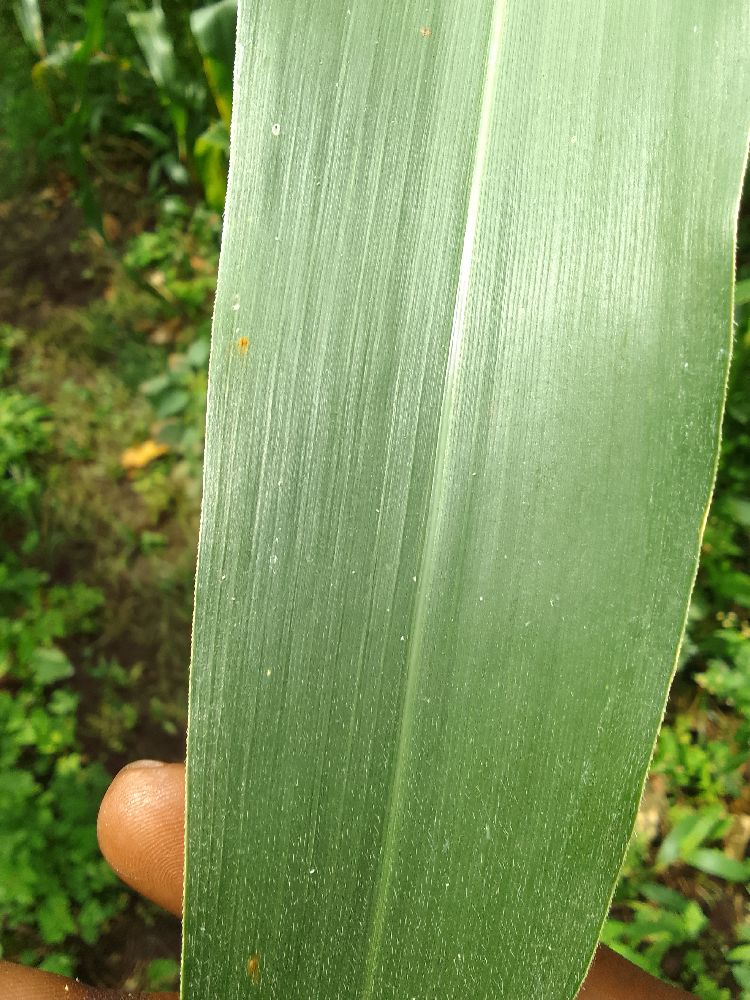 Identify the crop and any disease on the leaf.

maize, healthy
